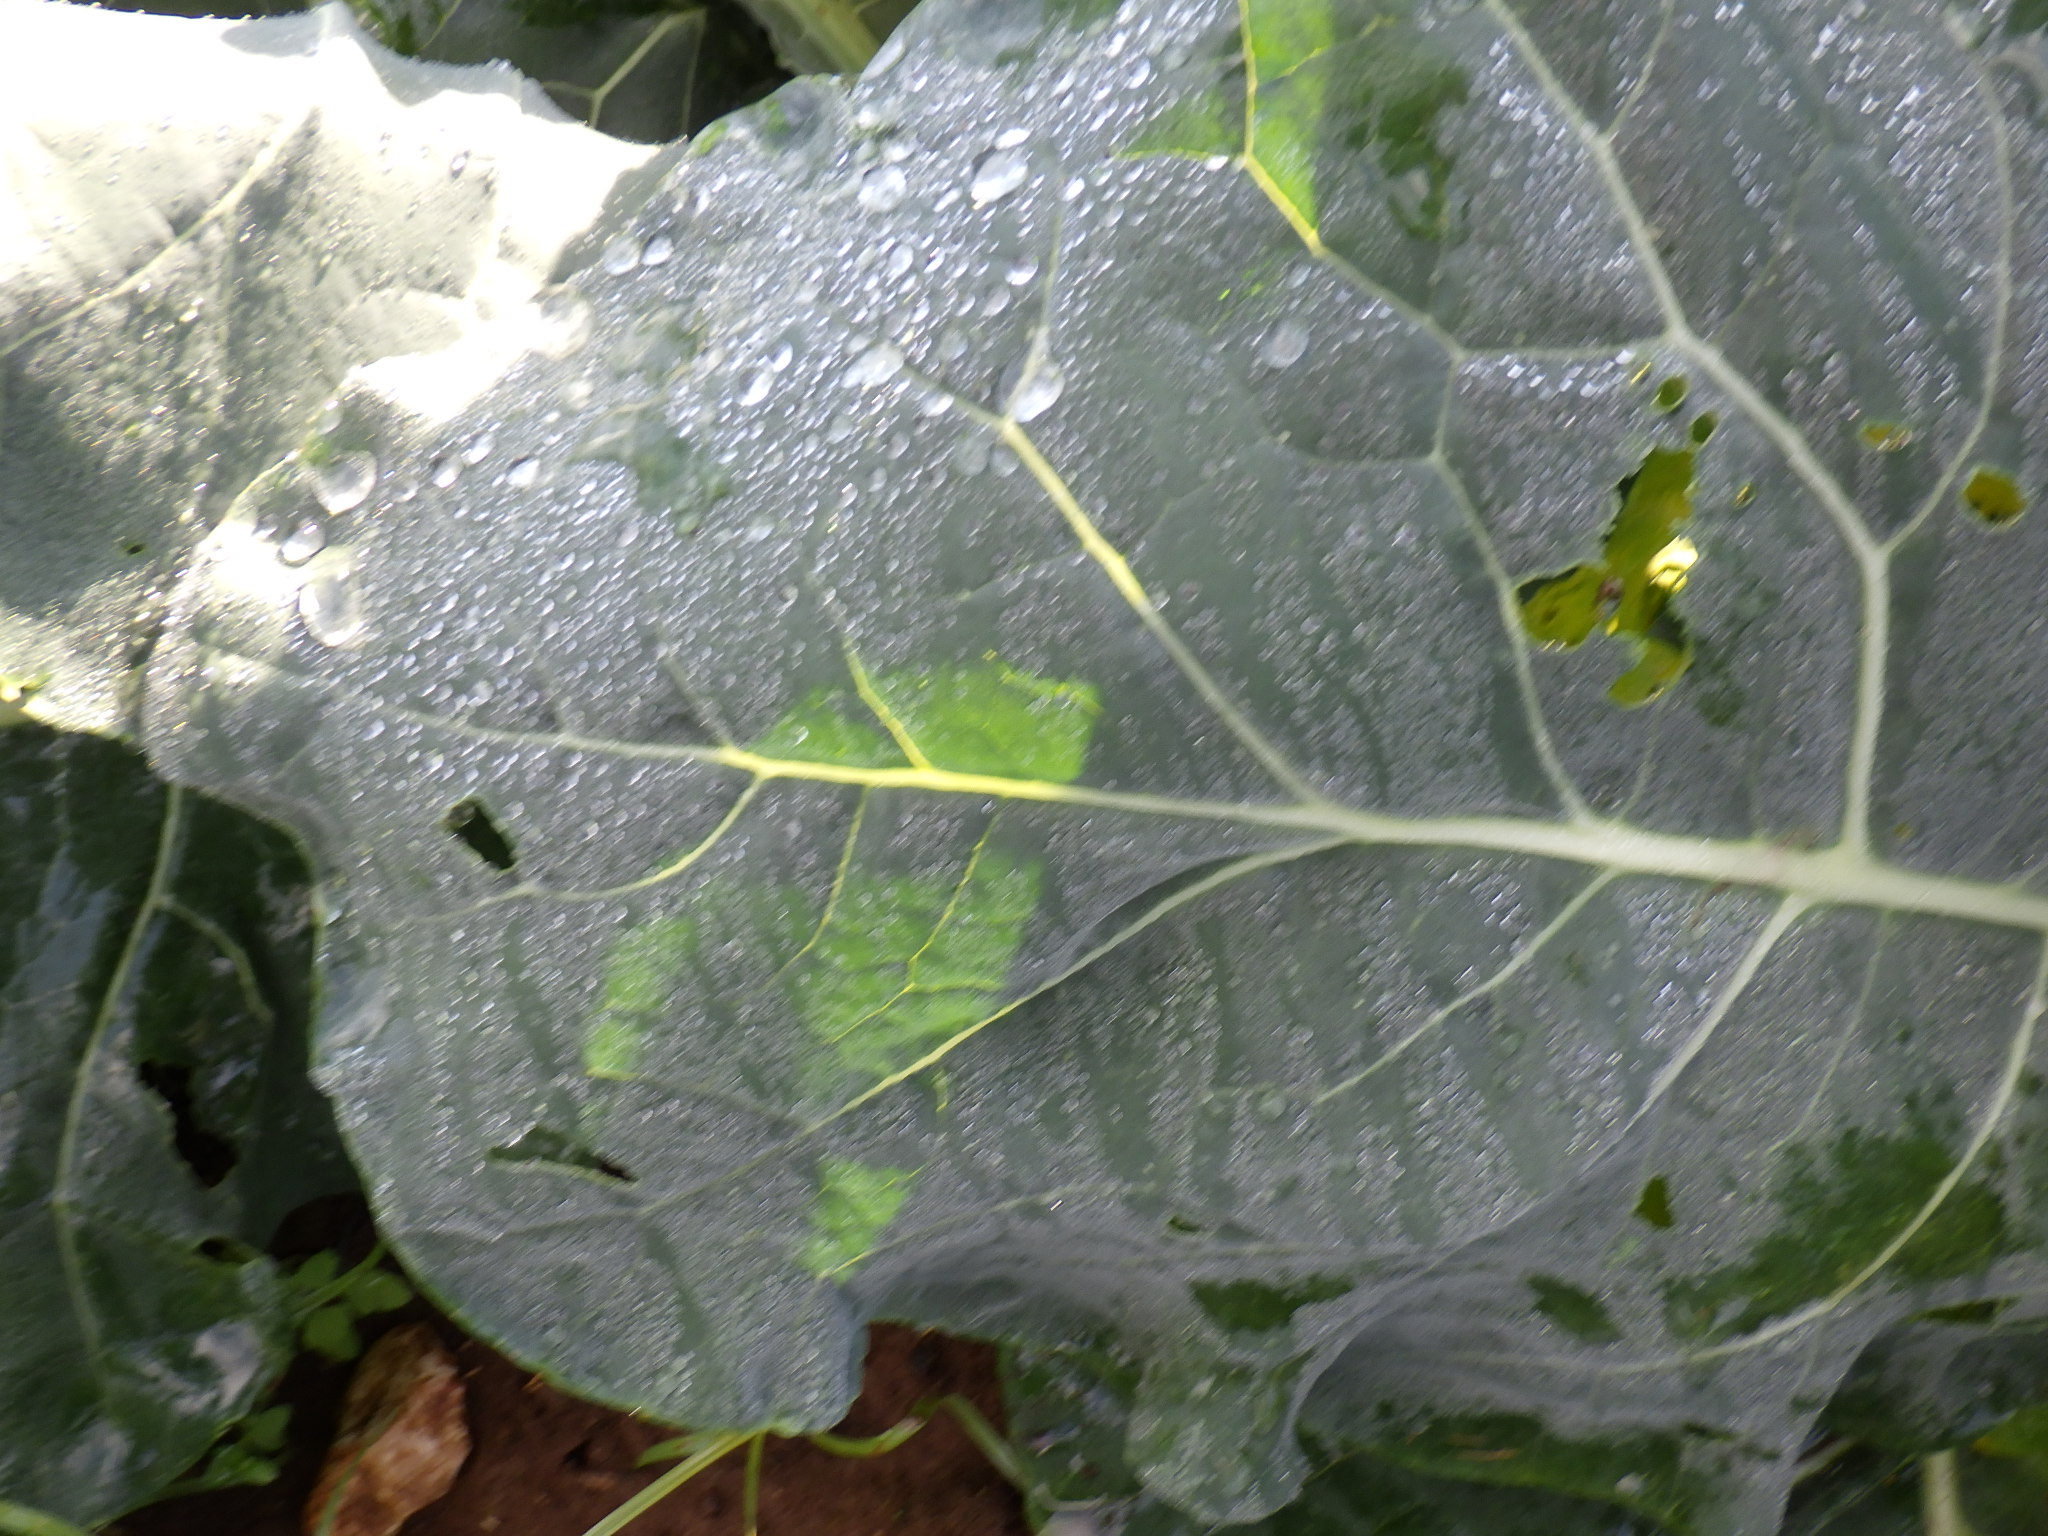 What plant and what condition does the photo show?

chard, phytophagous
